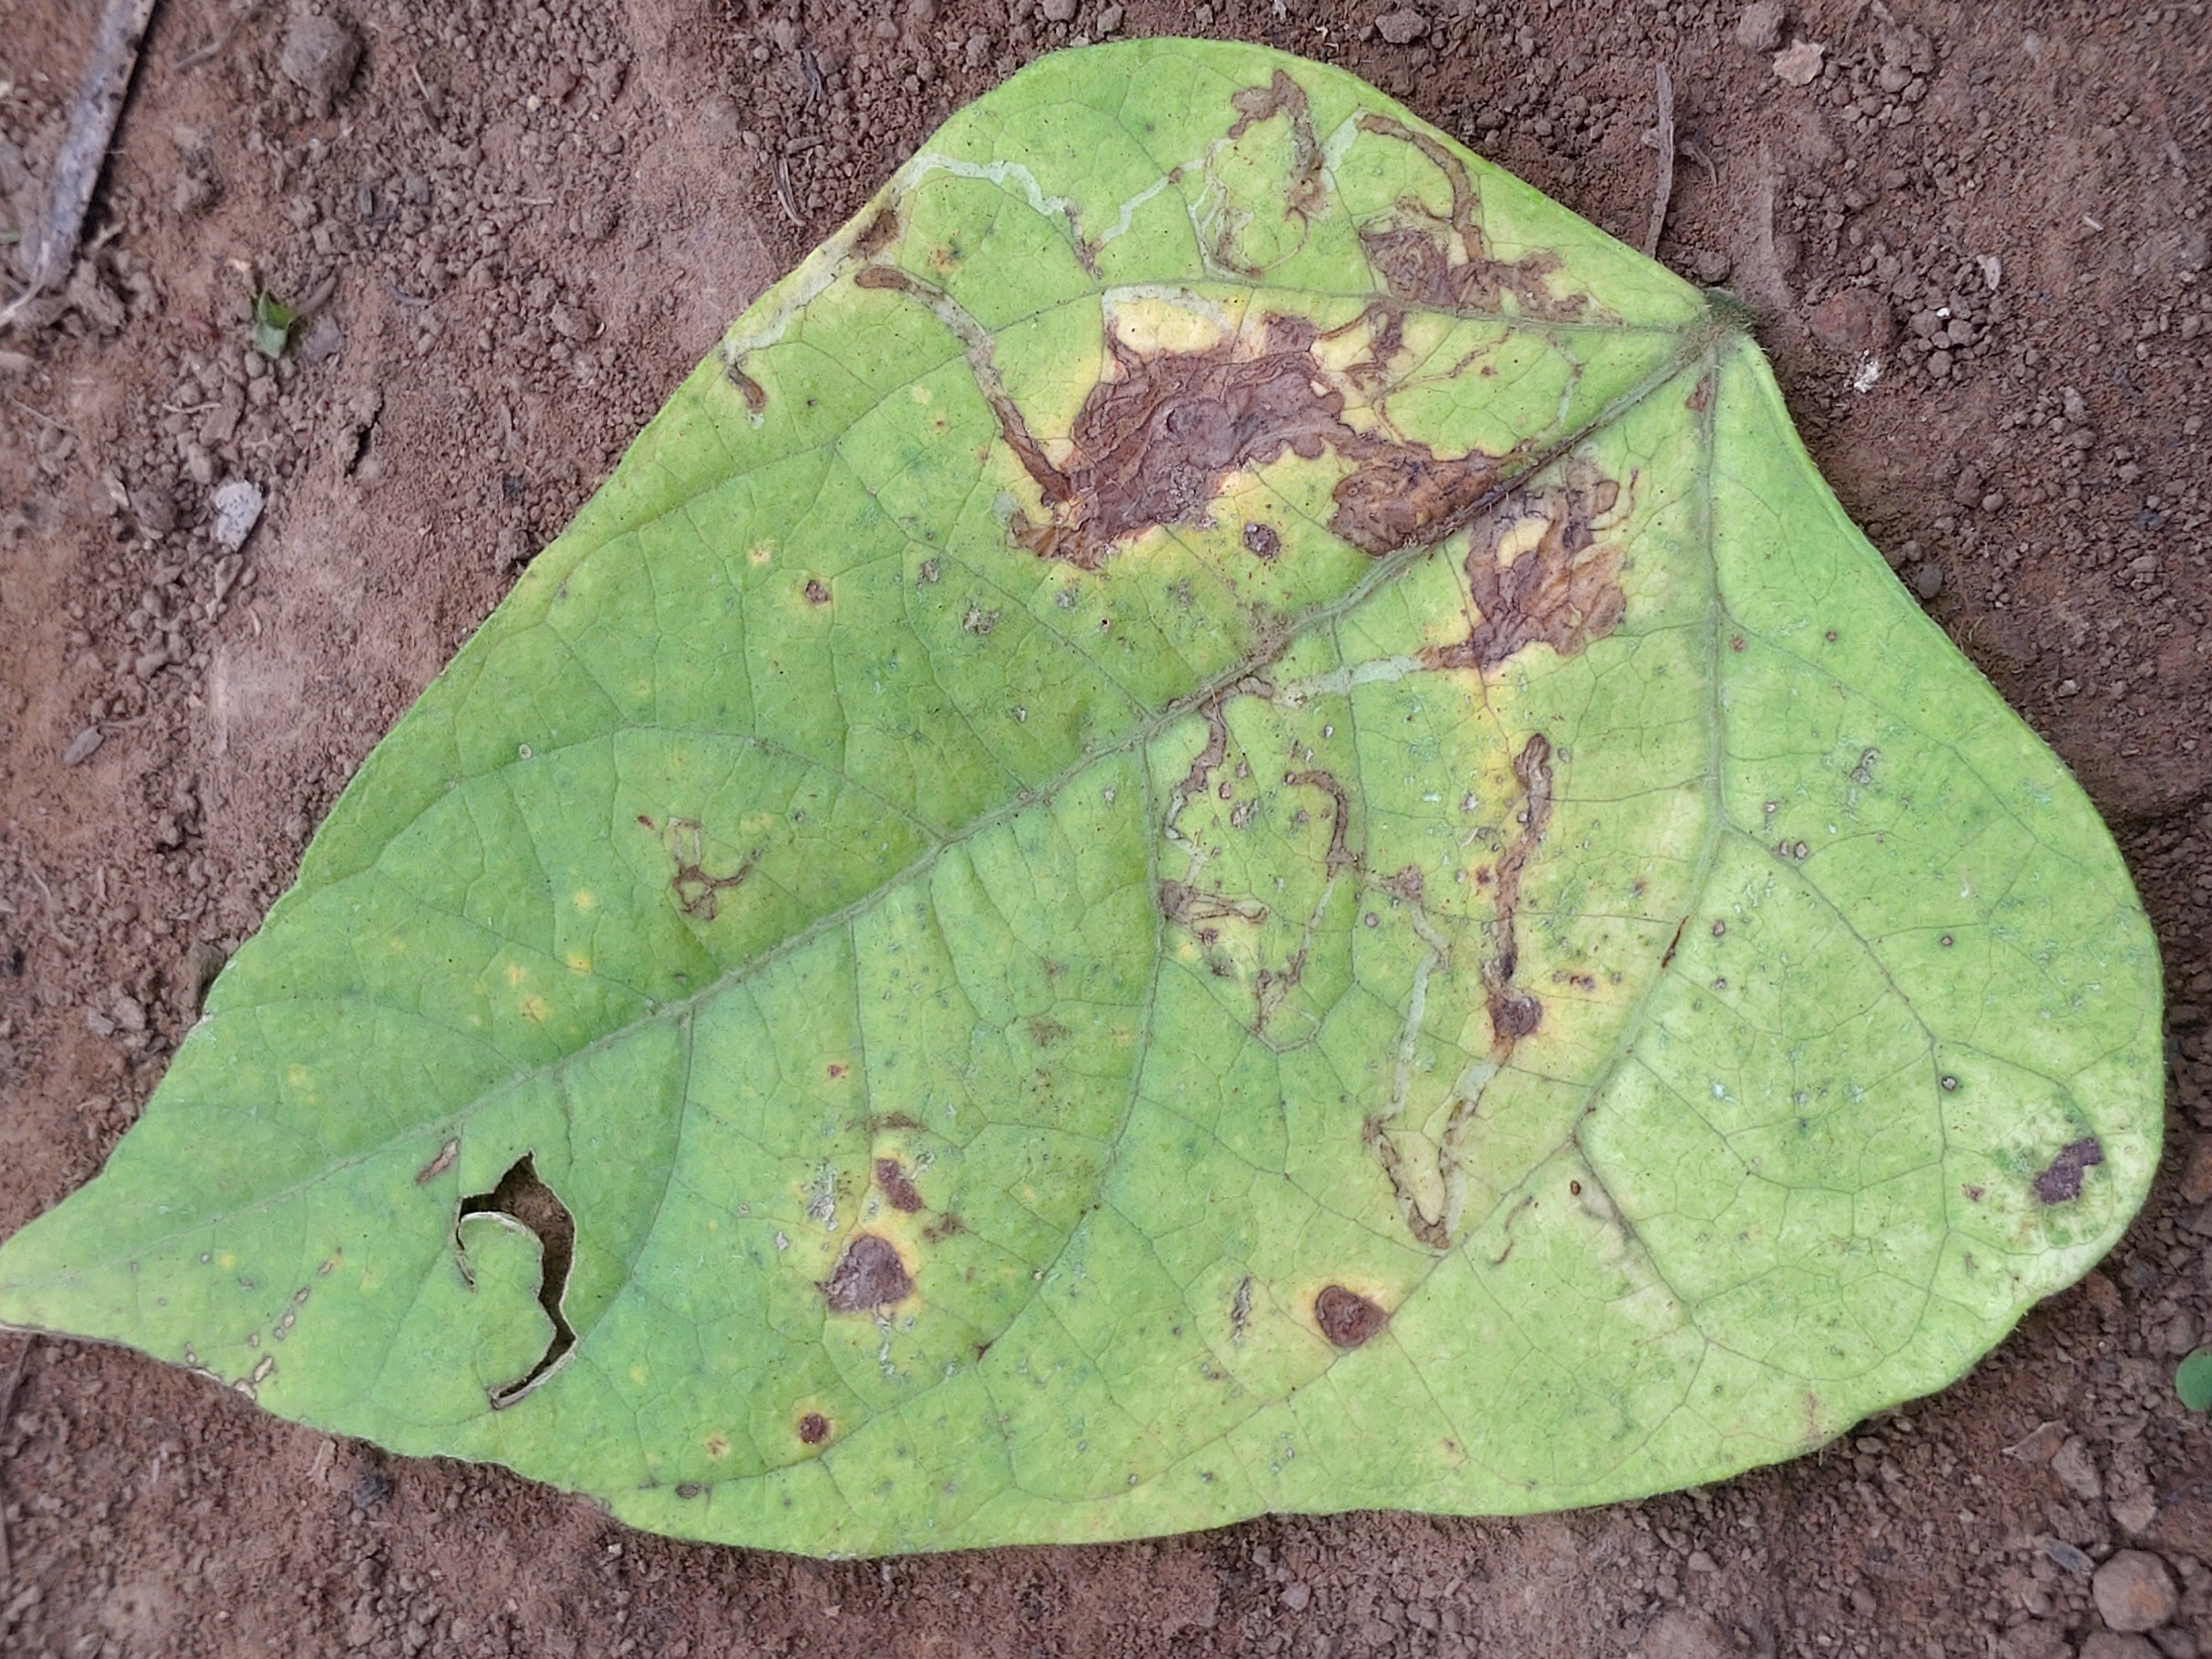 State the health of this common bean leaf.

anthracnose
